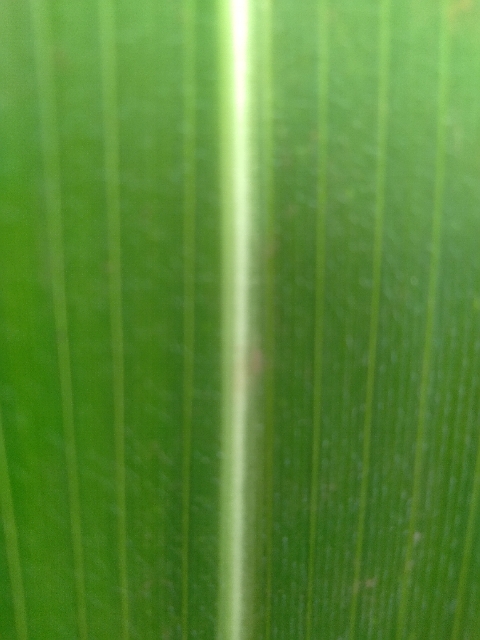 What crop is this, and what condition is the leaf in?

maize, healthy
